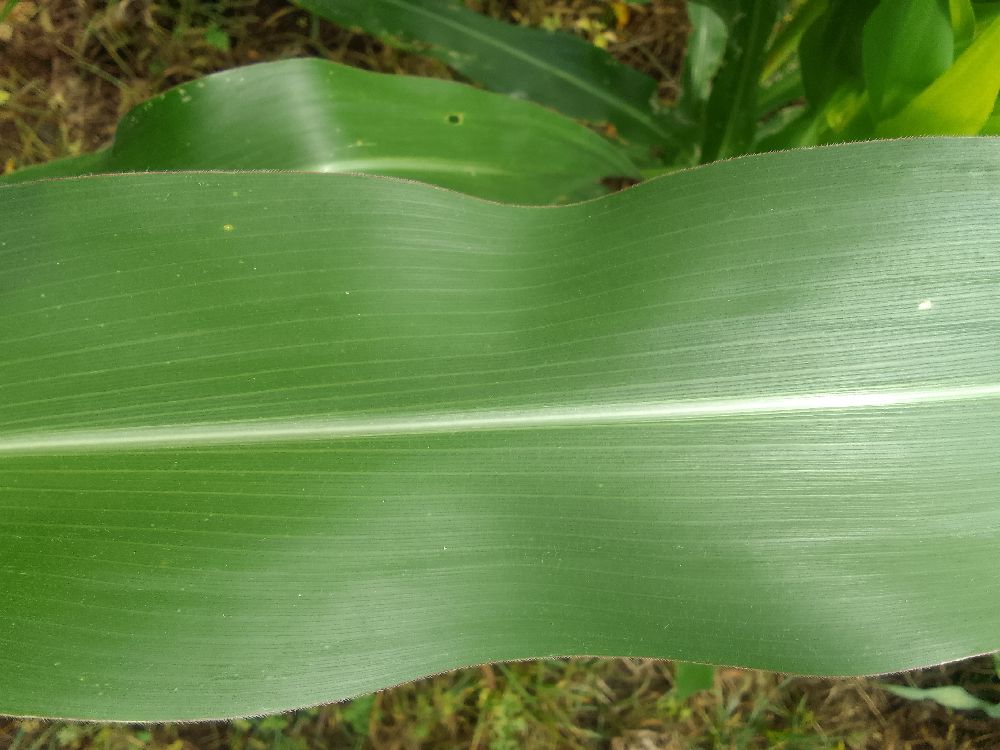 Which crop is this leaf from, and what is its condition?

maize, healthy
